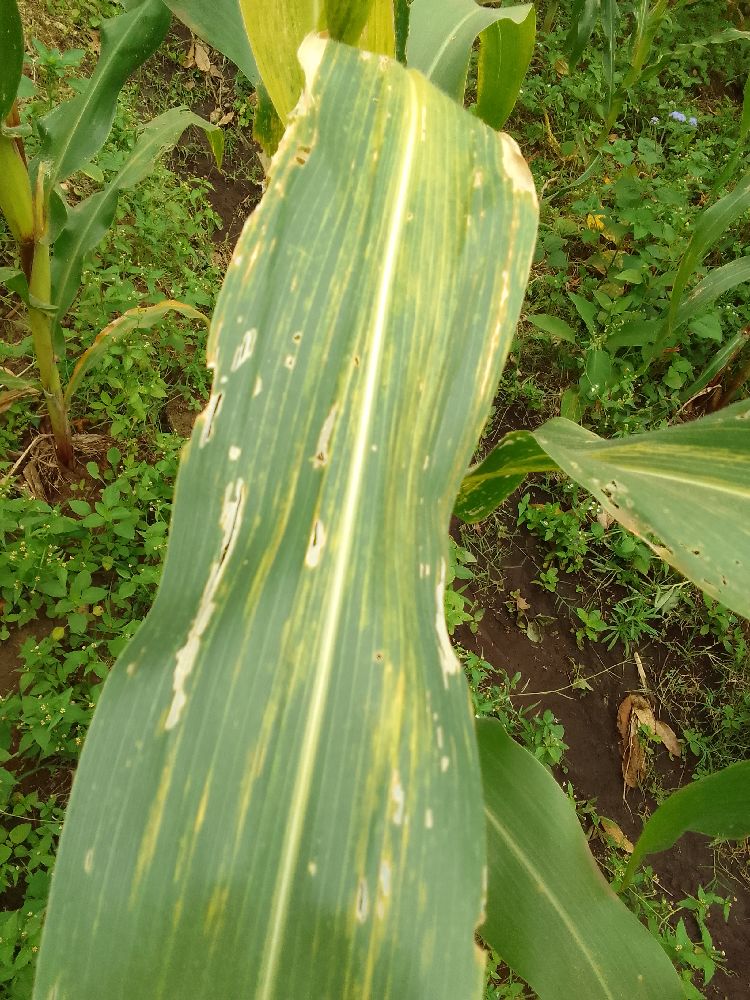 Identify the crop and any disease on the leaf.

maize, maize lethal necrosis
